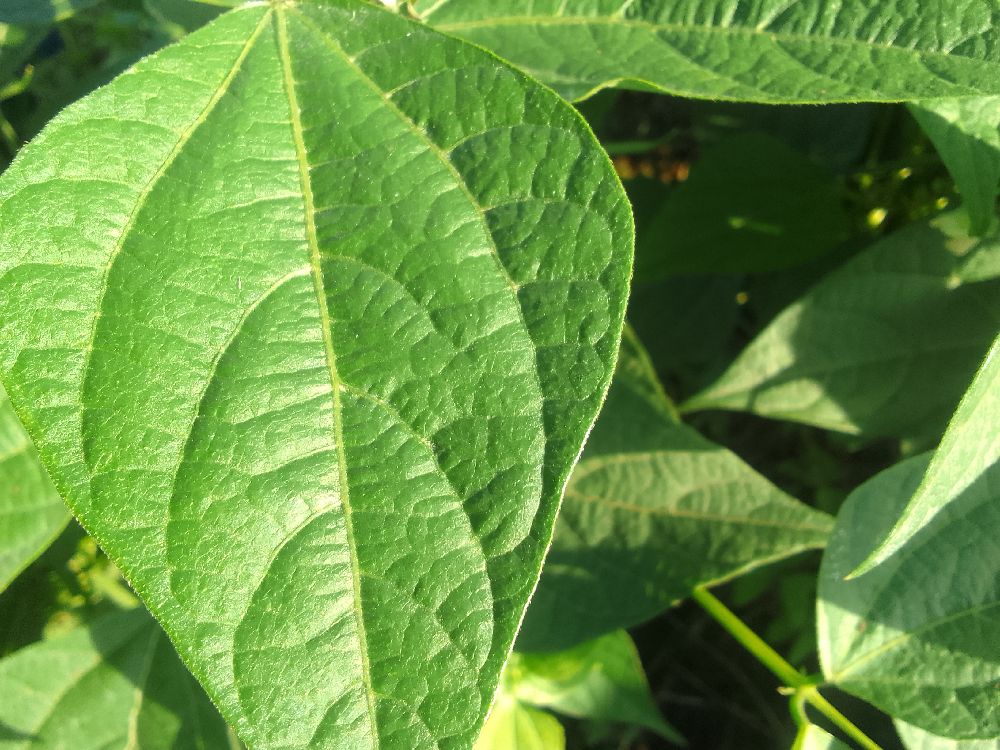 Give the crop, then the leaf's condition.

common bean, healthy
